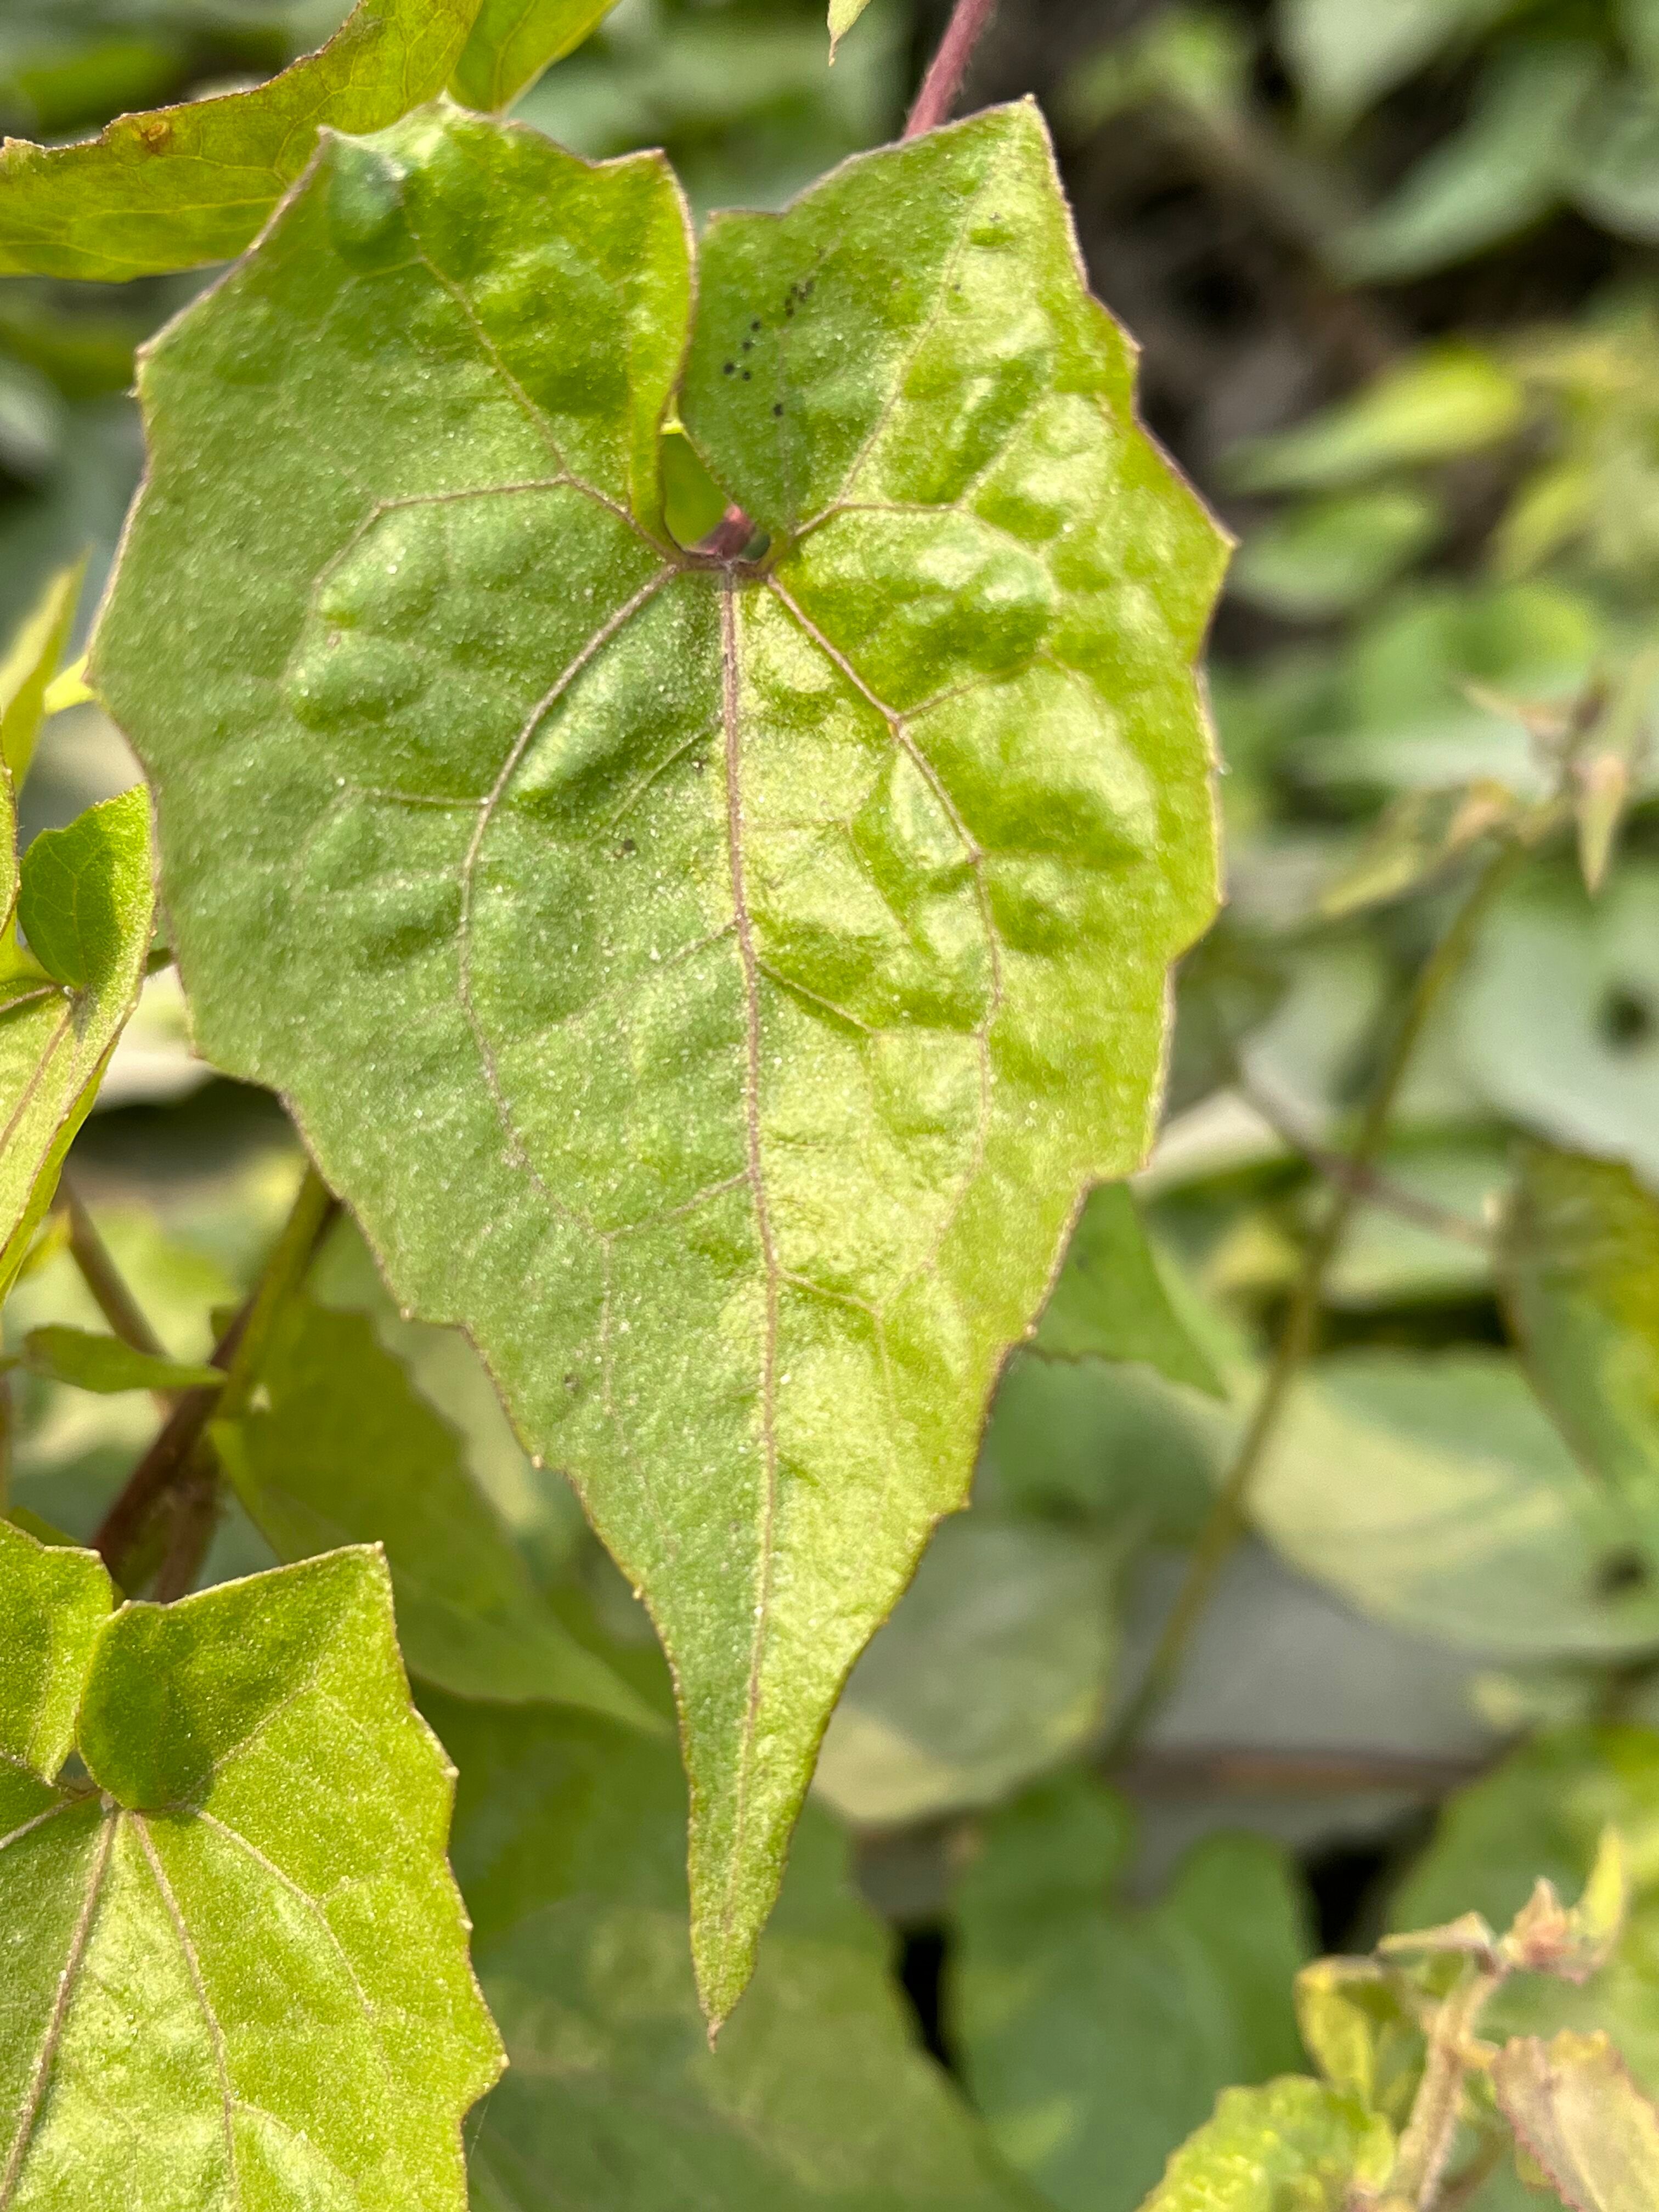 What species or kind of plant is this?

bitter vine
